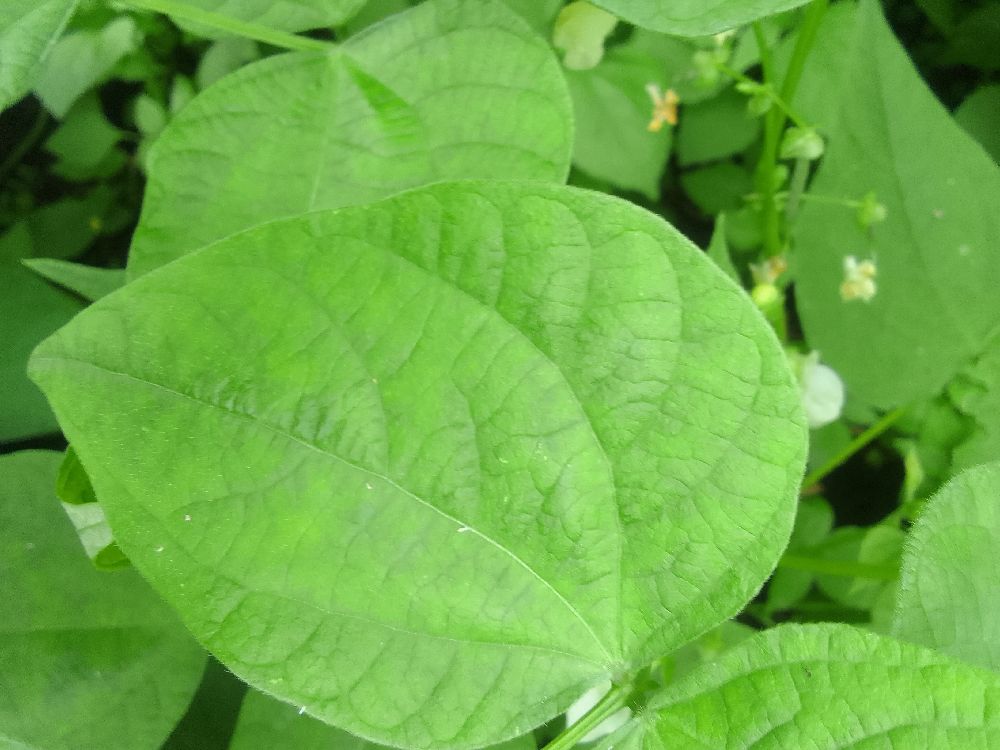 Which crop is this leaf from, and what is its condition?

common bean, healthy
